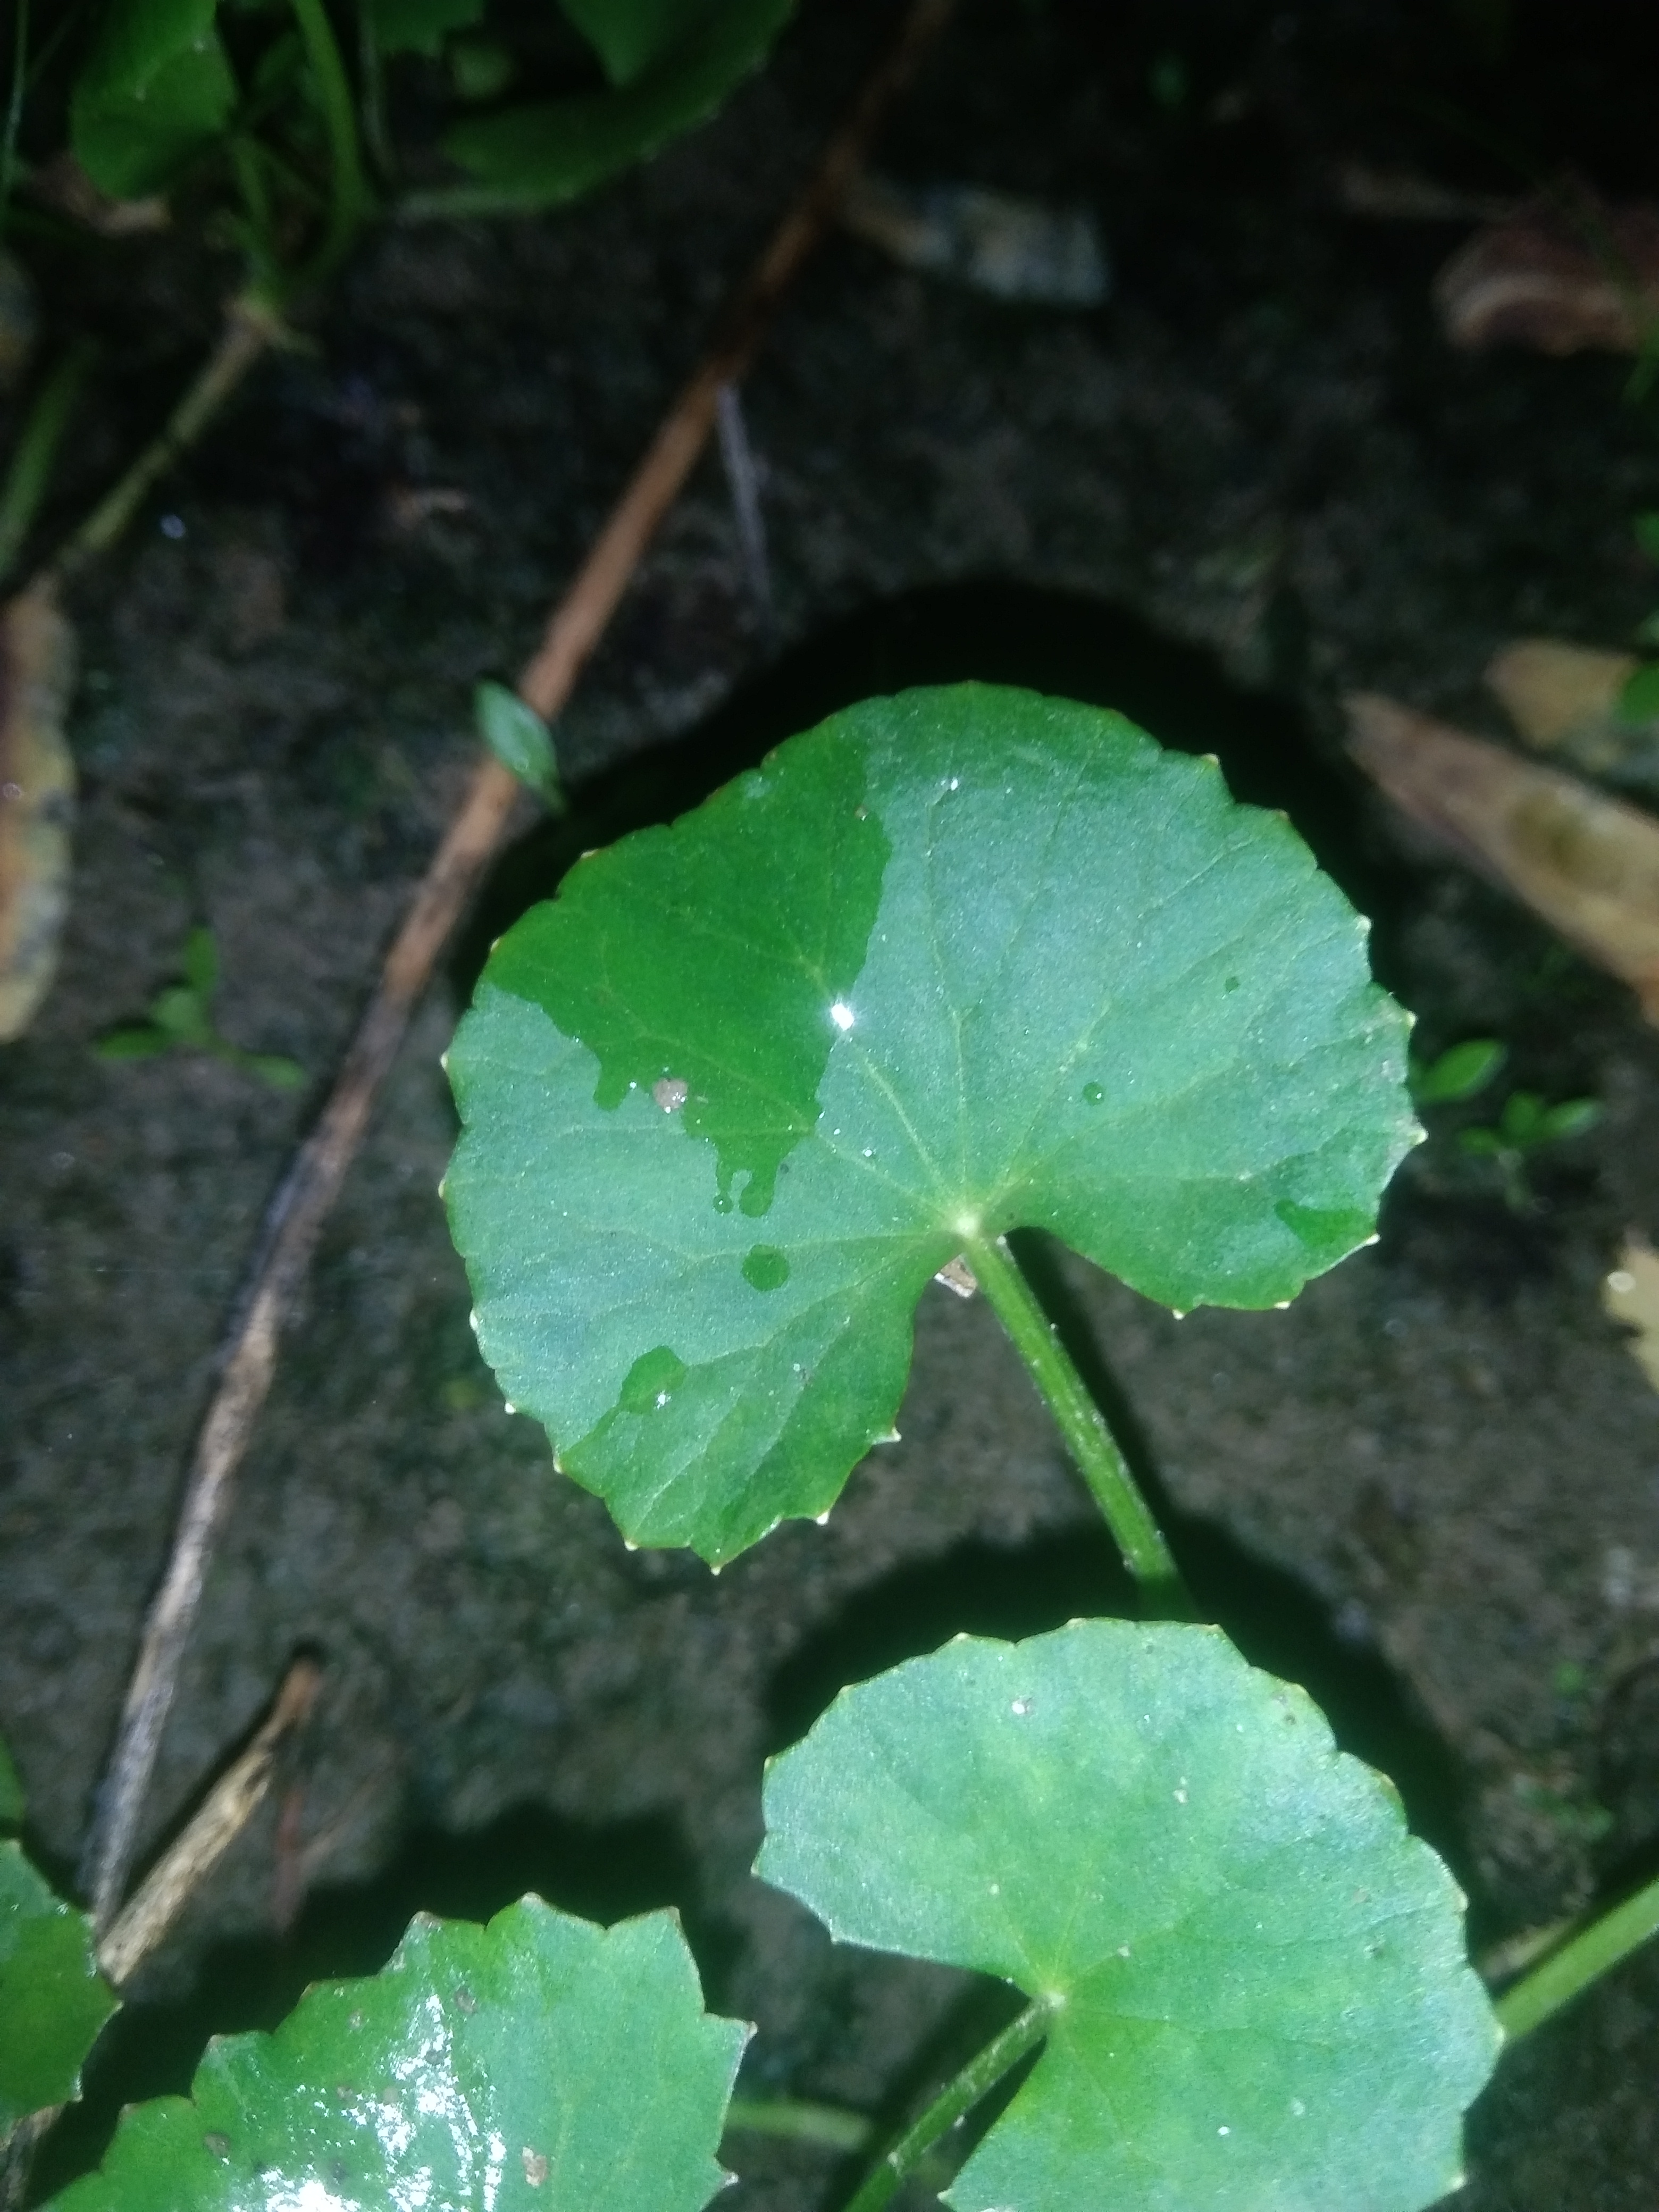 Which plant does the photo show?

thankuni
